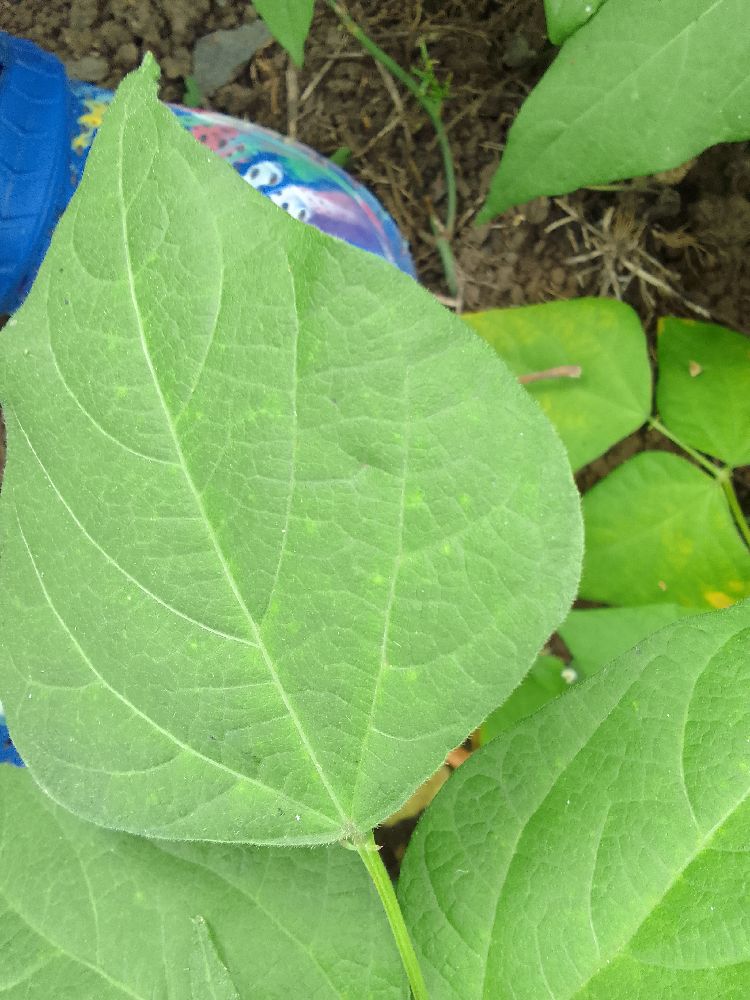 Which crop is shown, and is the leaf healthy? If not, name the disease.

common bean, healthy
